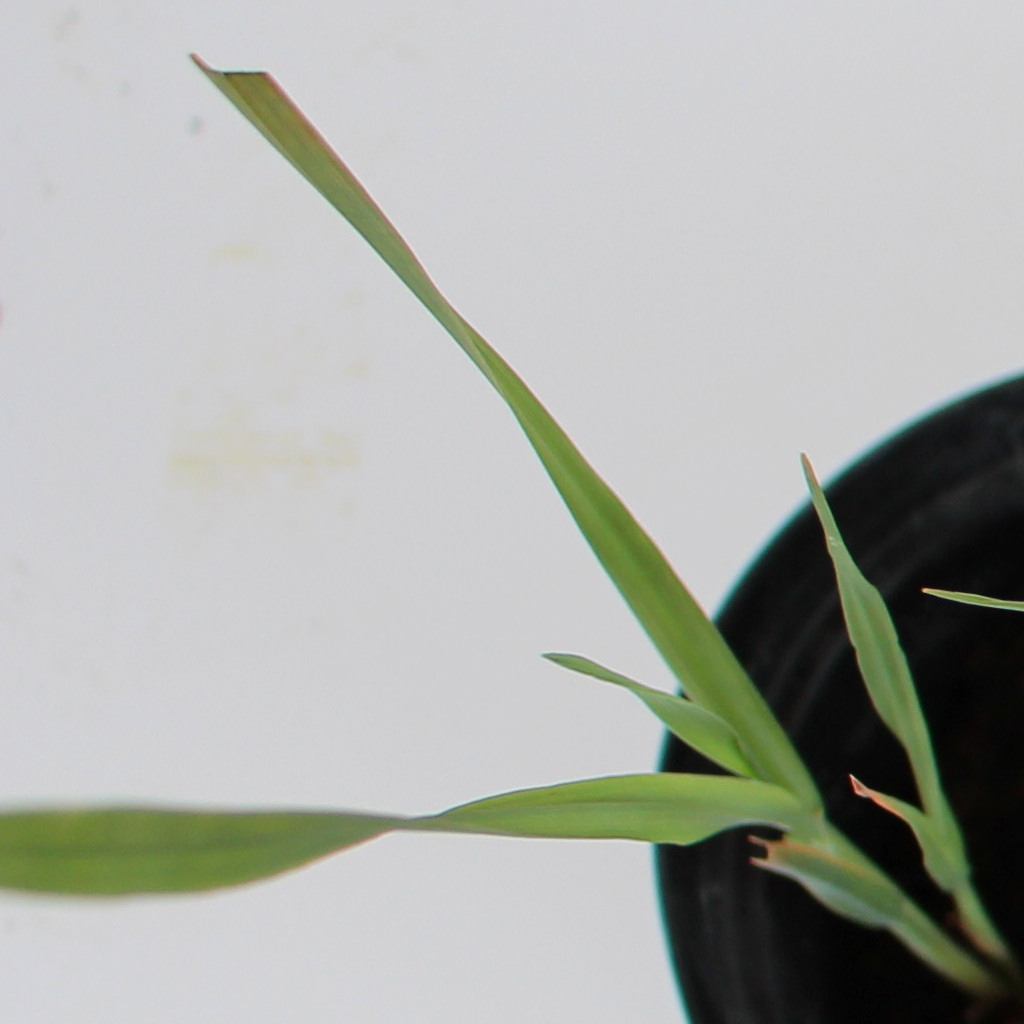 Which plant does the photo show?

Avena sterilis
